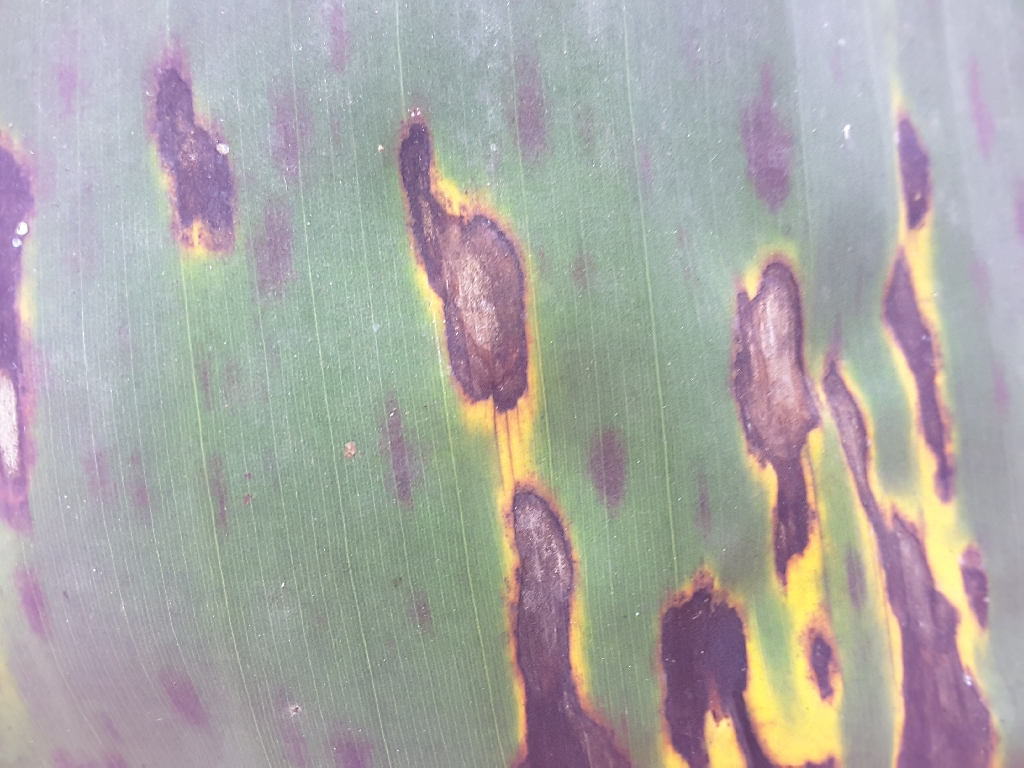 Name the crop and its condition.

banana, black sigatoka
